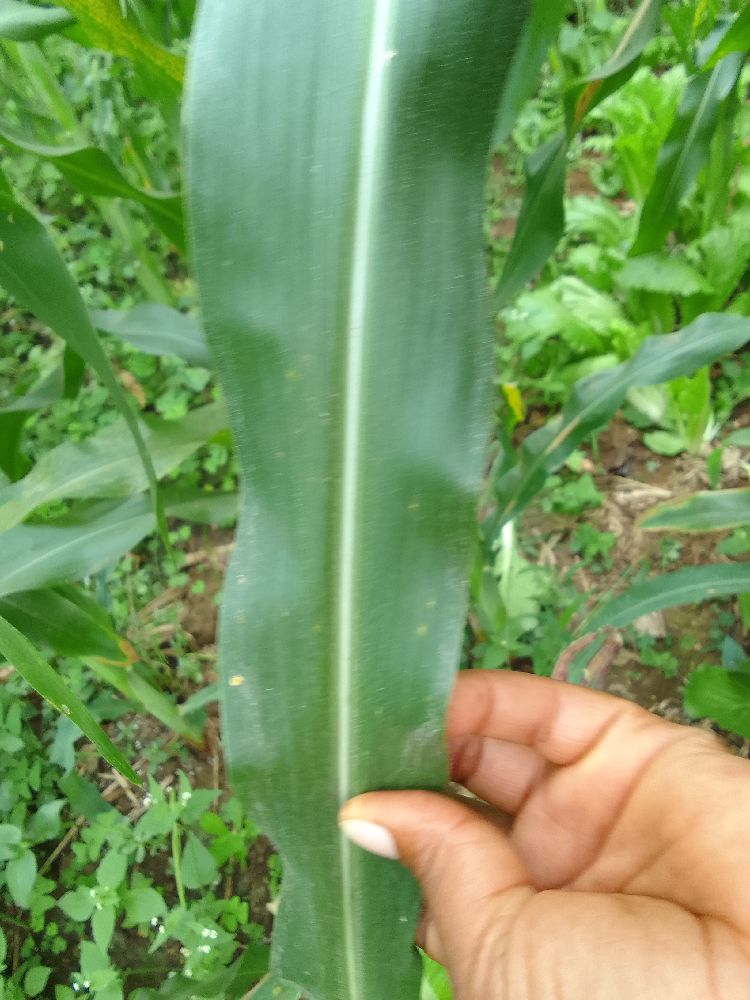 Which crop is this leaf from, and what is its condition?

maize, healthy
